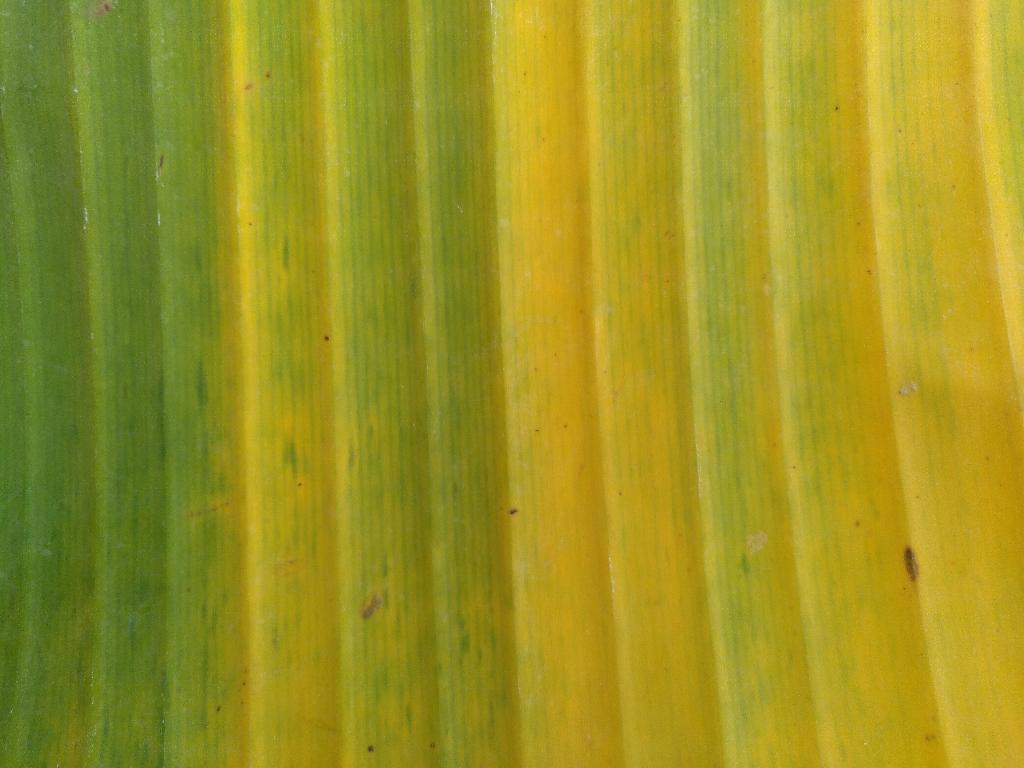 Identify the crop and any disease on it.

banana, fusarium wilt race 1
